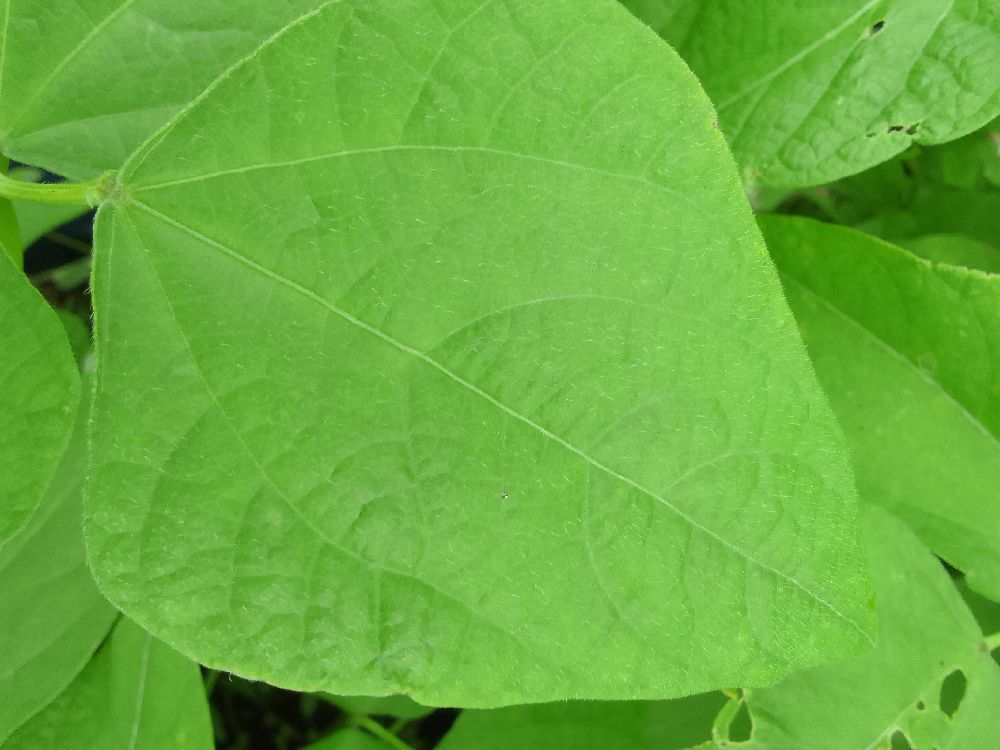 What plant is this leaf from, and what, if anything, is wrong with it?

common bean, healthy
